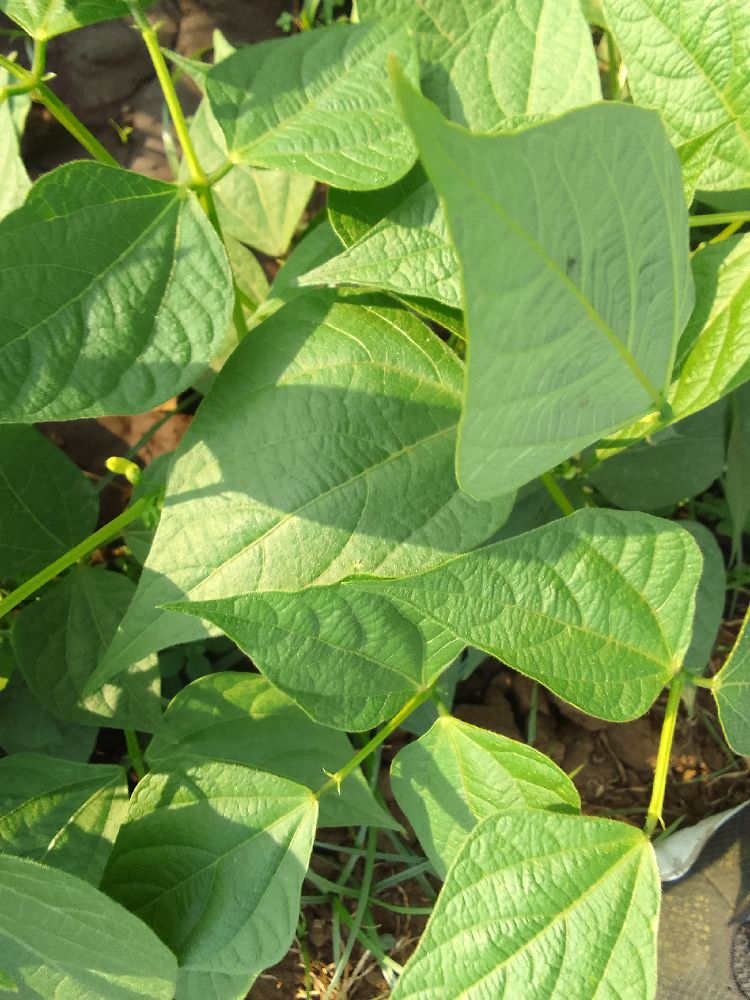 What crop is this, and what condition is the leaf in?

common bean, healthy
